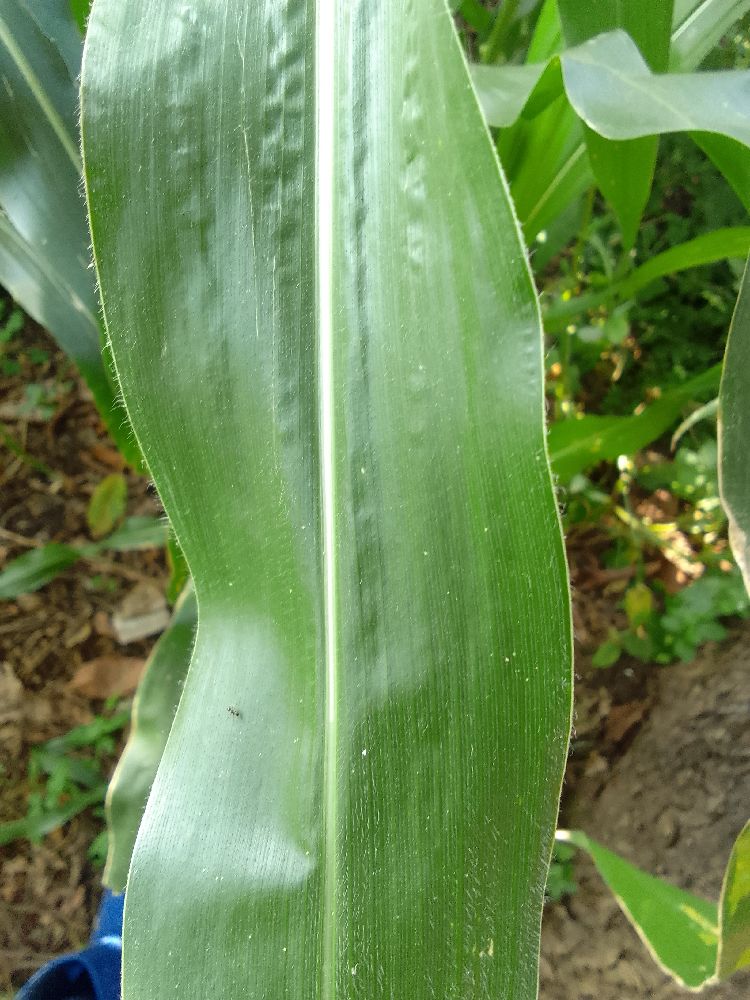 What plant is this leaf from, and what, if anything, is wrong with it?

maize, healthy
